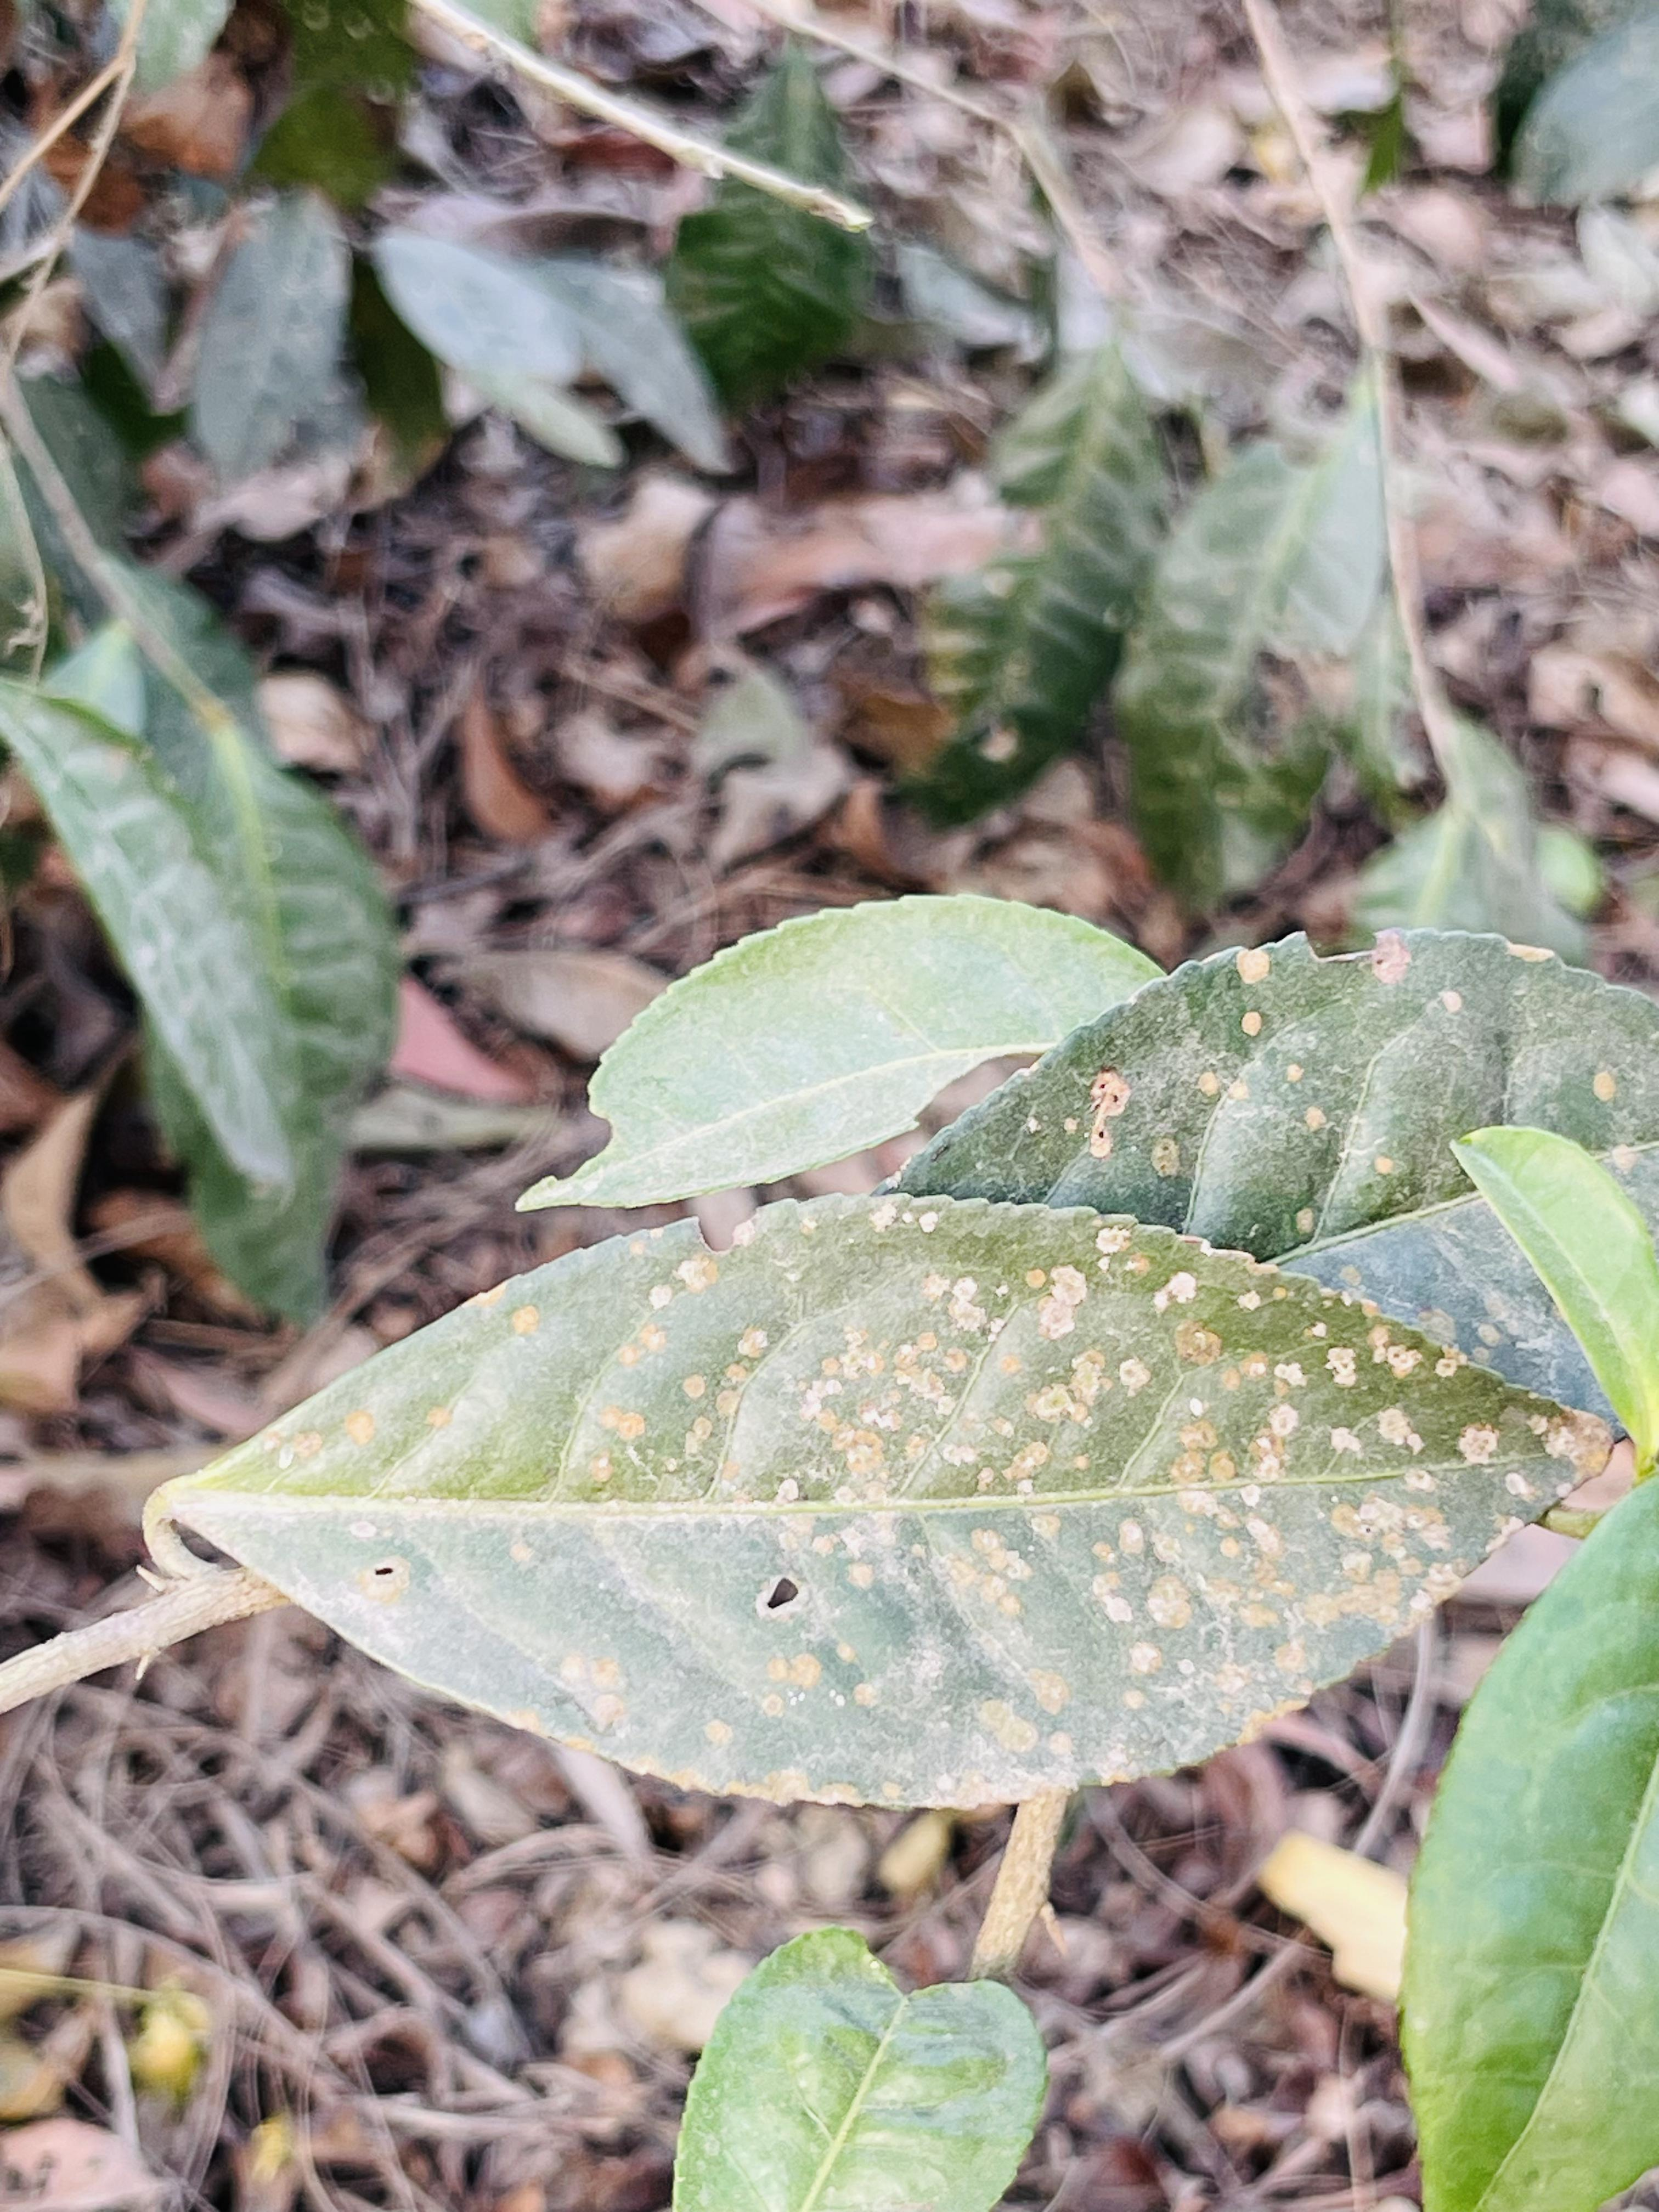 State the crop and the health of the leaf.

tea, red rust
